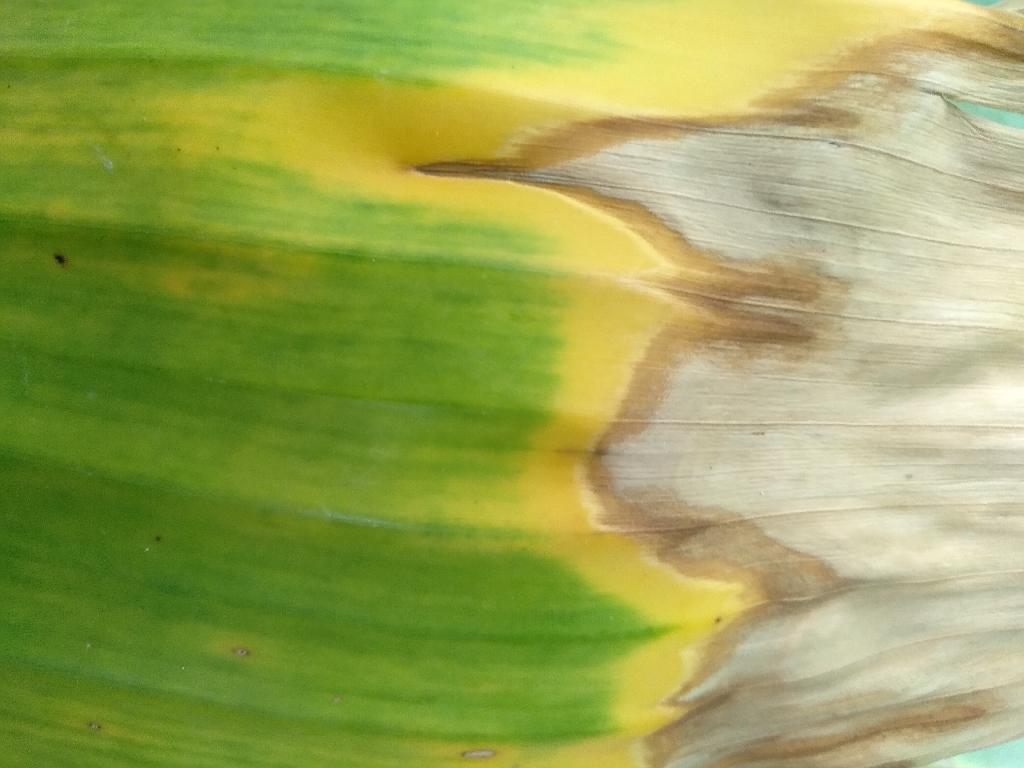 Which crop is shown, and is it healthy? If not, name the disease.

banana, fusarium wilt race 1
